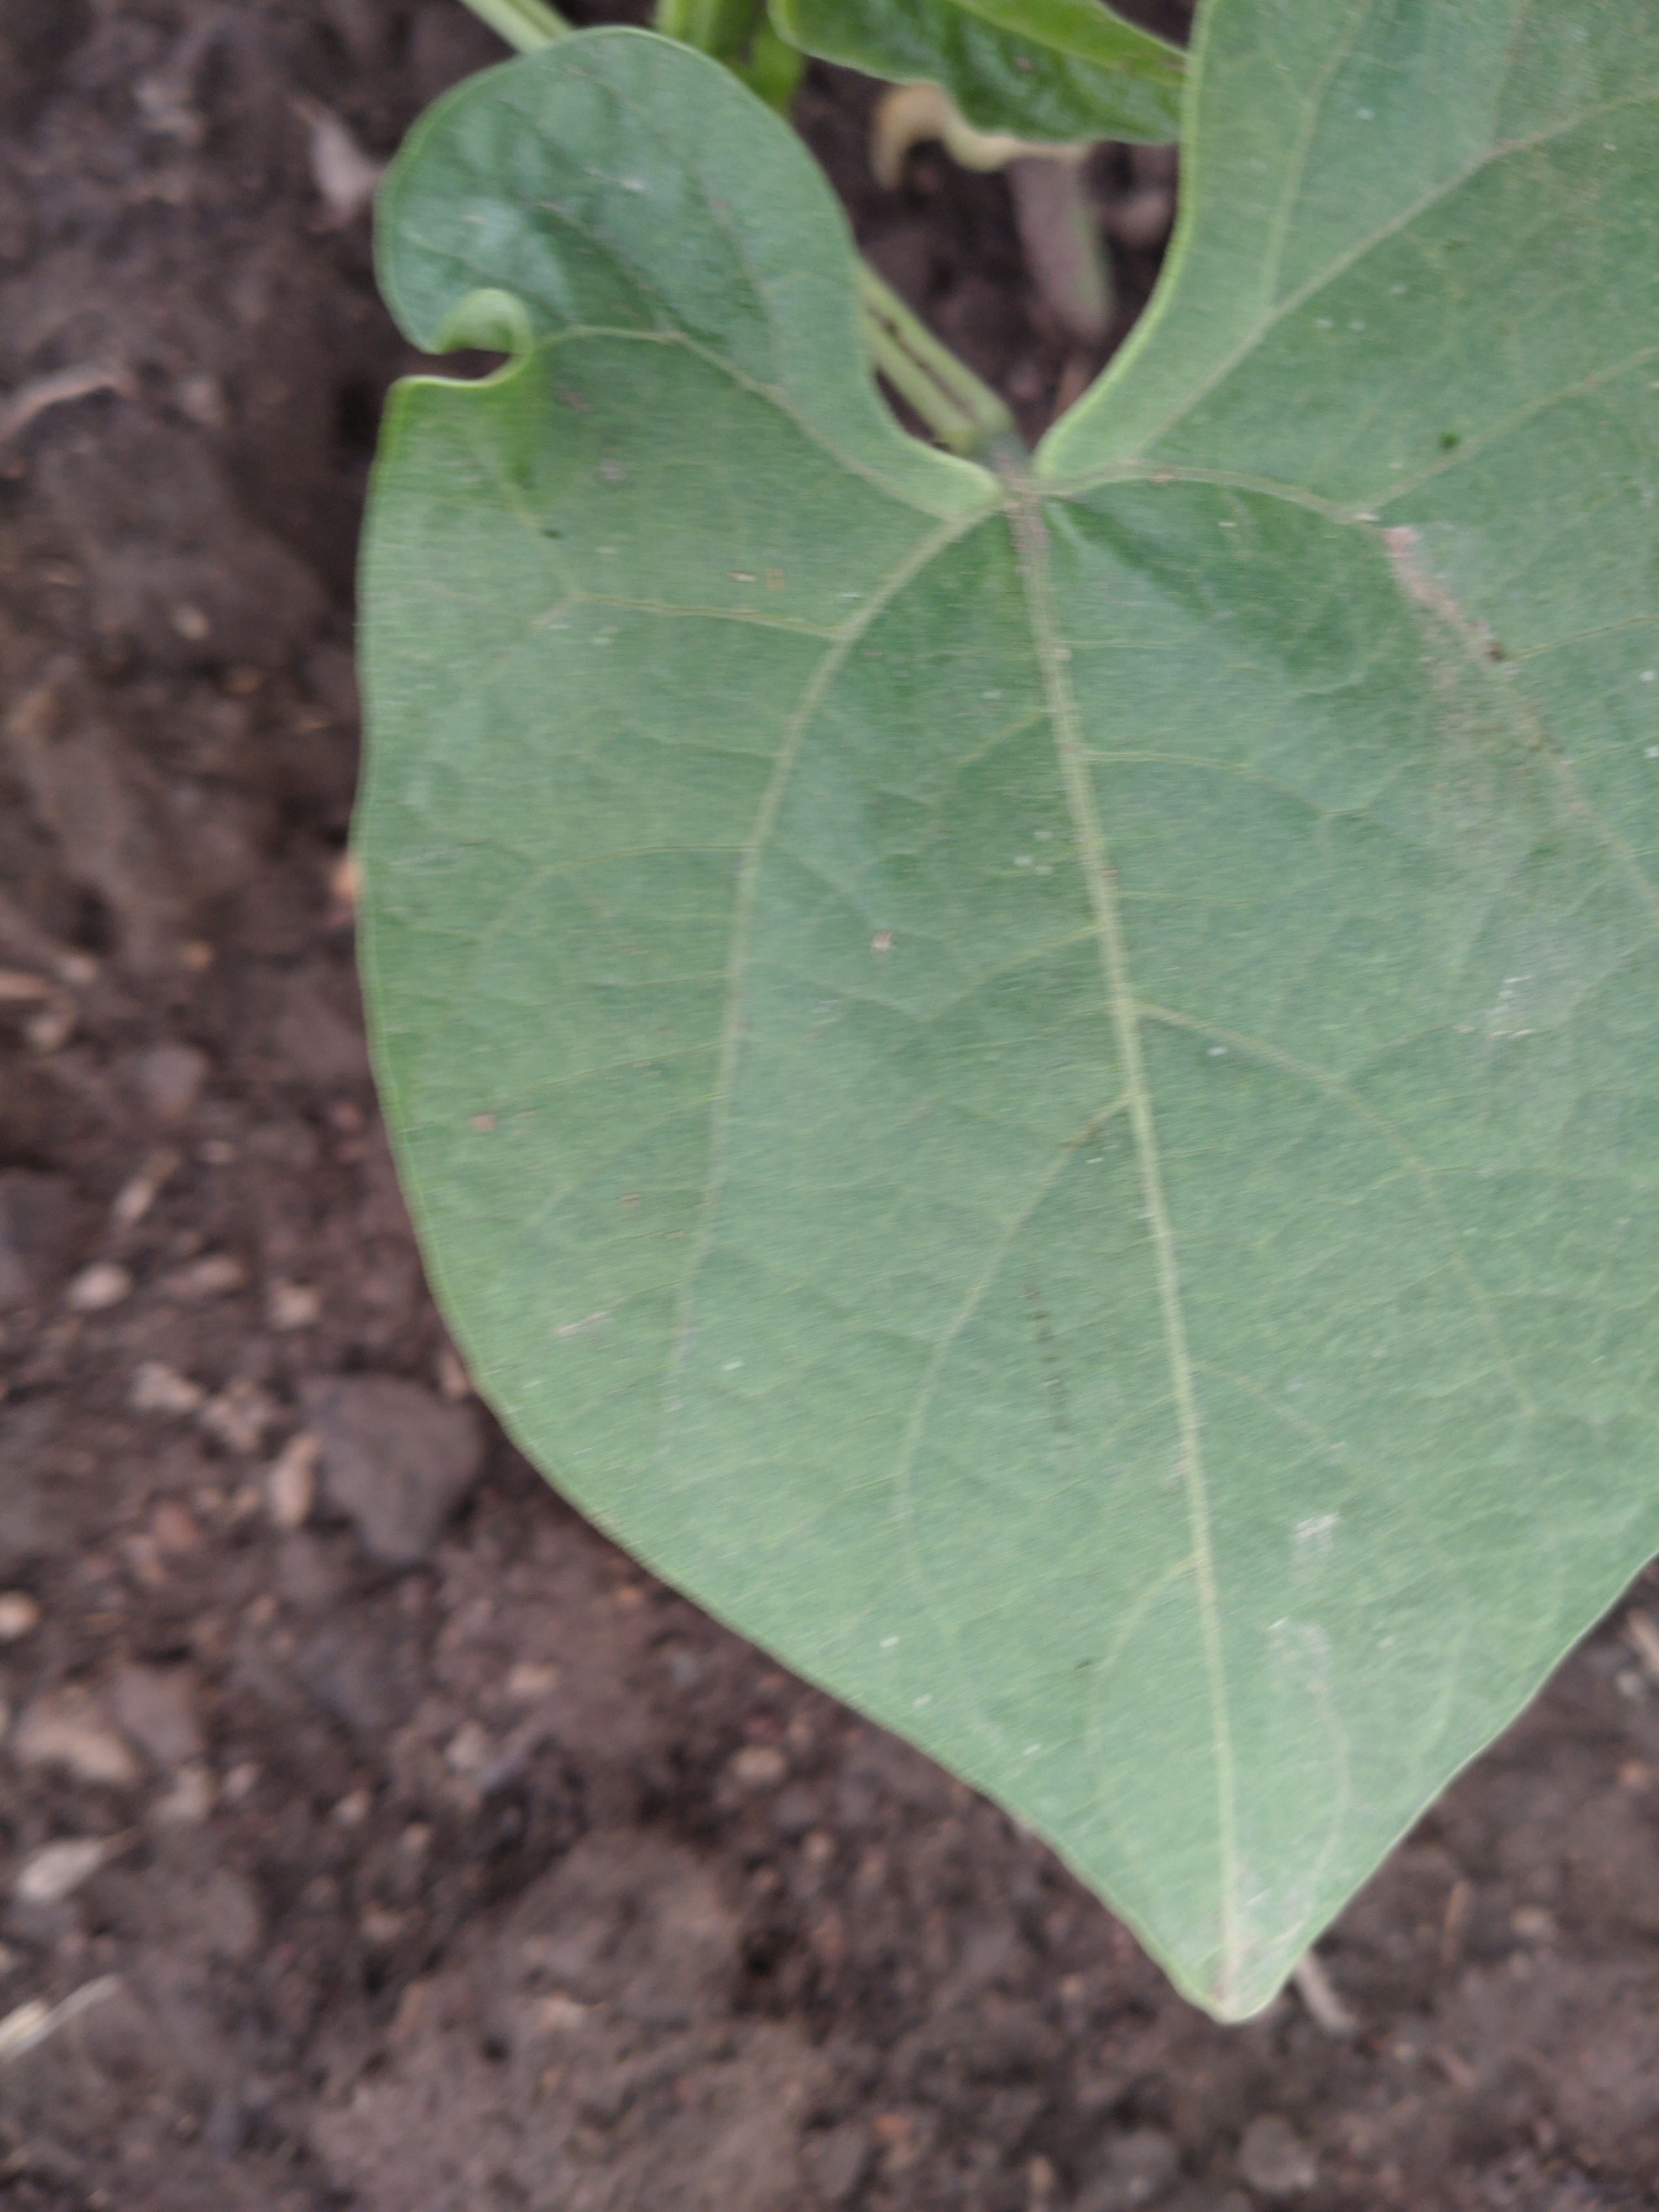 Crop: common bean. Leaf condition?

healthy
